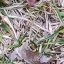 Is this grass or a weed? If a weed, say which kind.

grass
